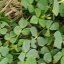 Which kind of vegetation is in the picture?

unstructured weed
